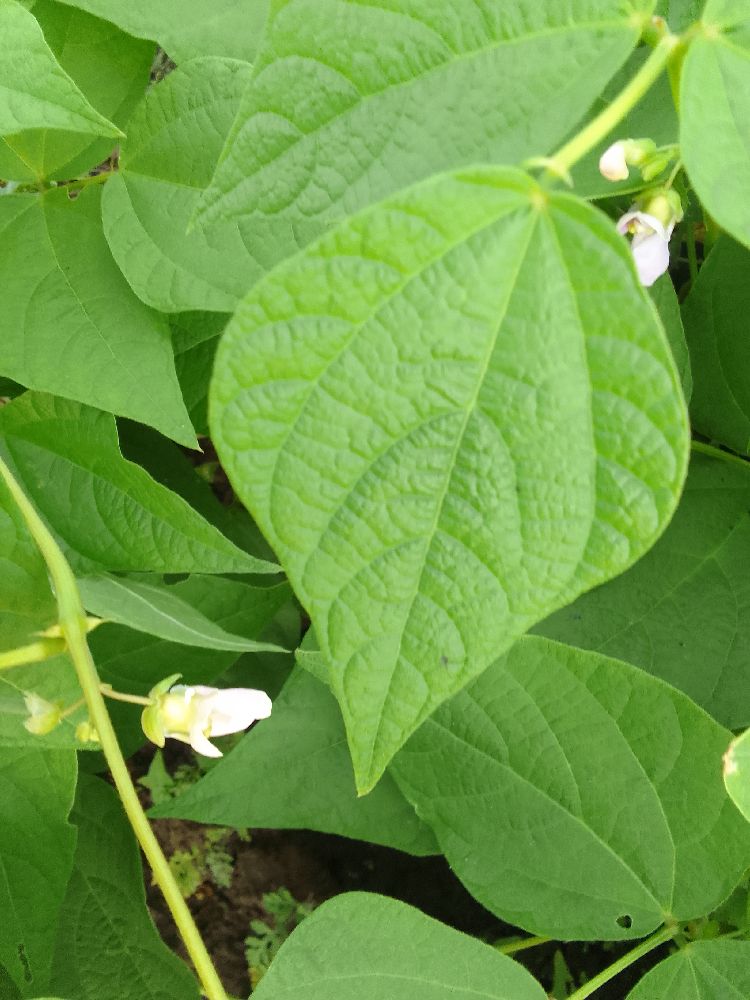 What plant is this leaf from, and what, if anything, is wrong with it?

common bean, healthy
